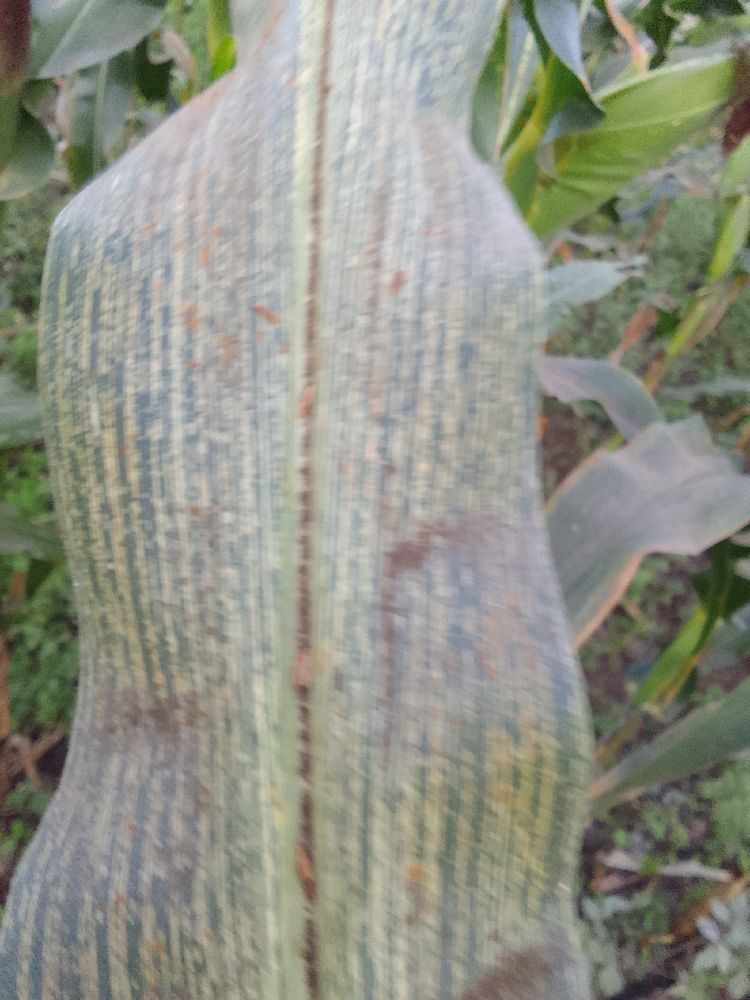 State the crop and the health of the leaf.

maize, maize streak virus
